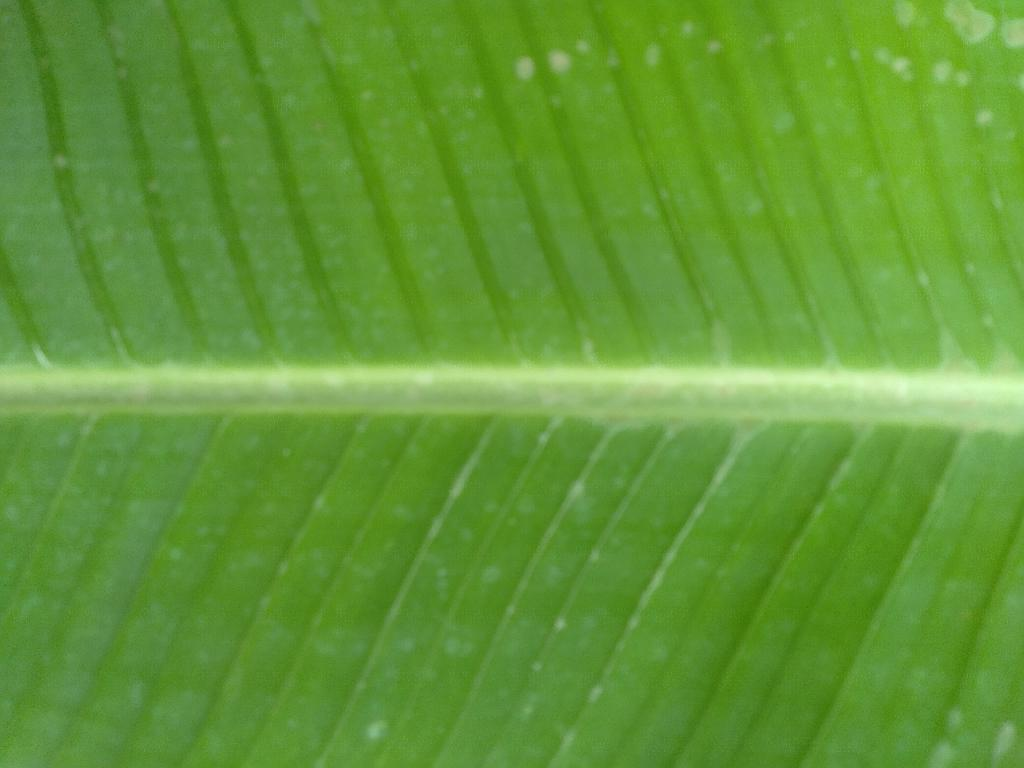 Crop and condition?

banana, healthy
